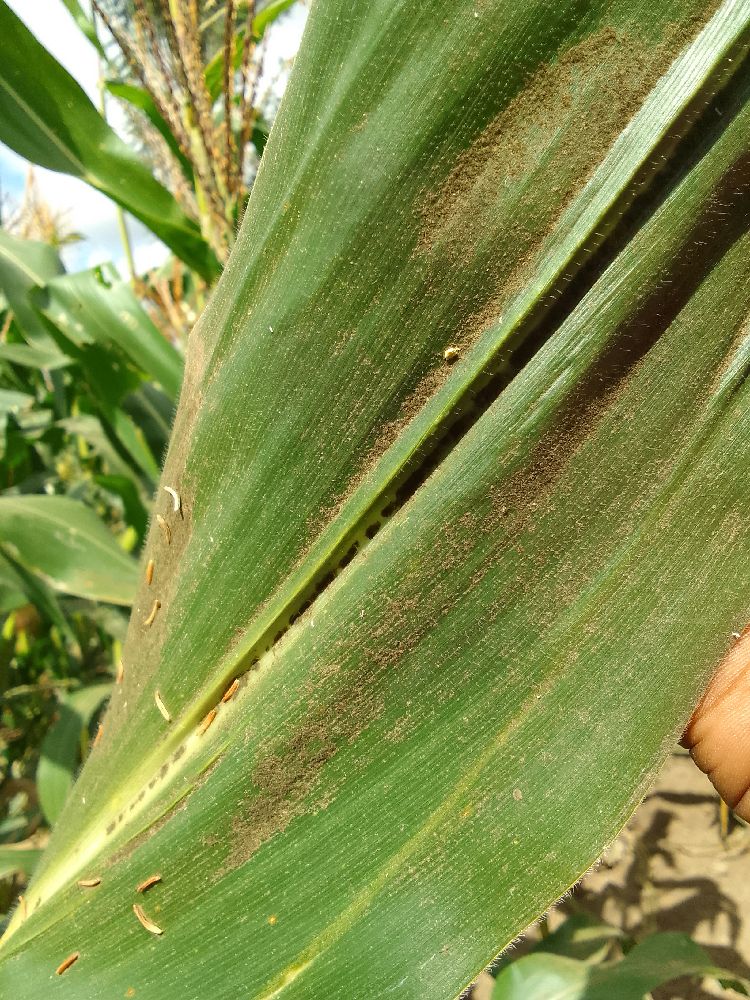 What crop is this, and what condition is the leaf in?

maize, healthy
